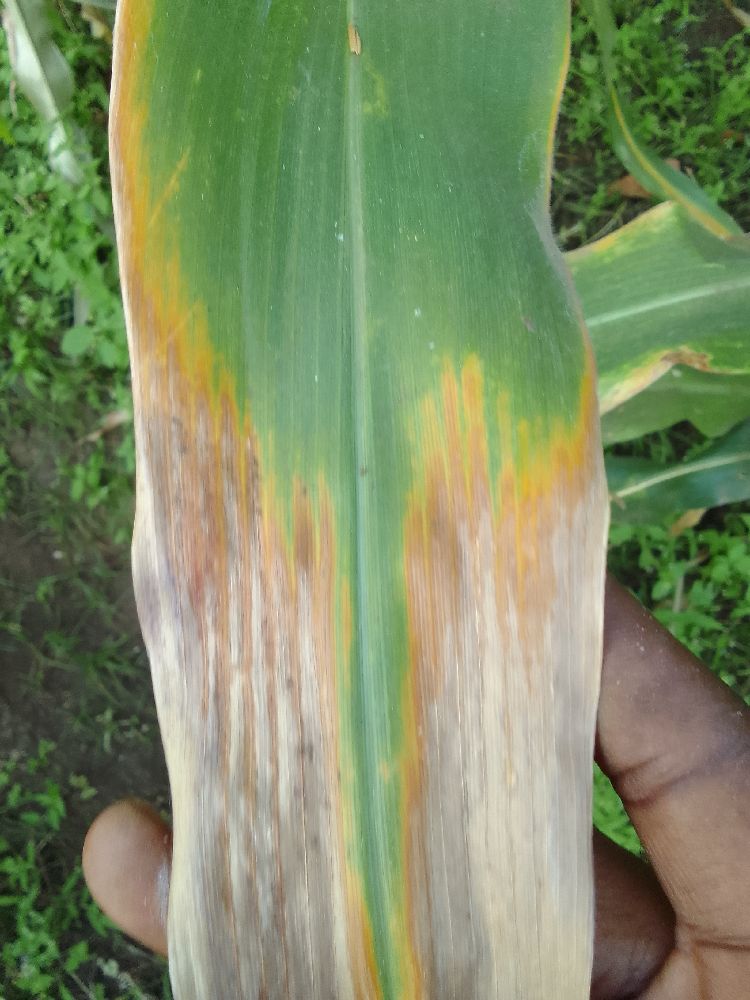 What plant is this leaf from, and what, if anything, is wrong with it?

maize, maize lethal necrosis
